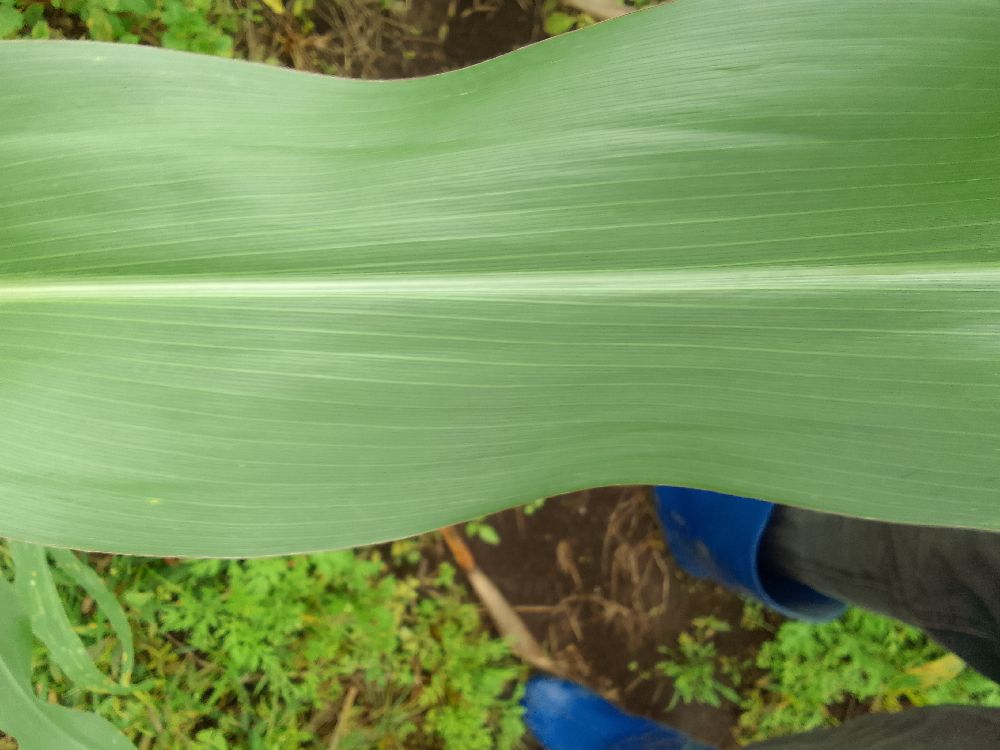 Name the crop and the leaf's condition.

maize, healthy
